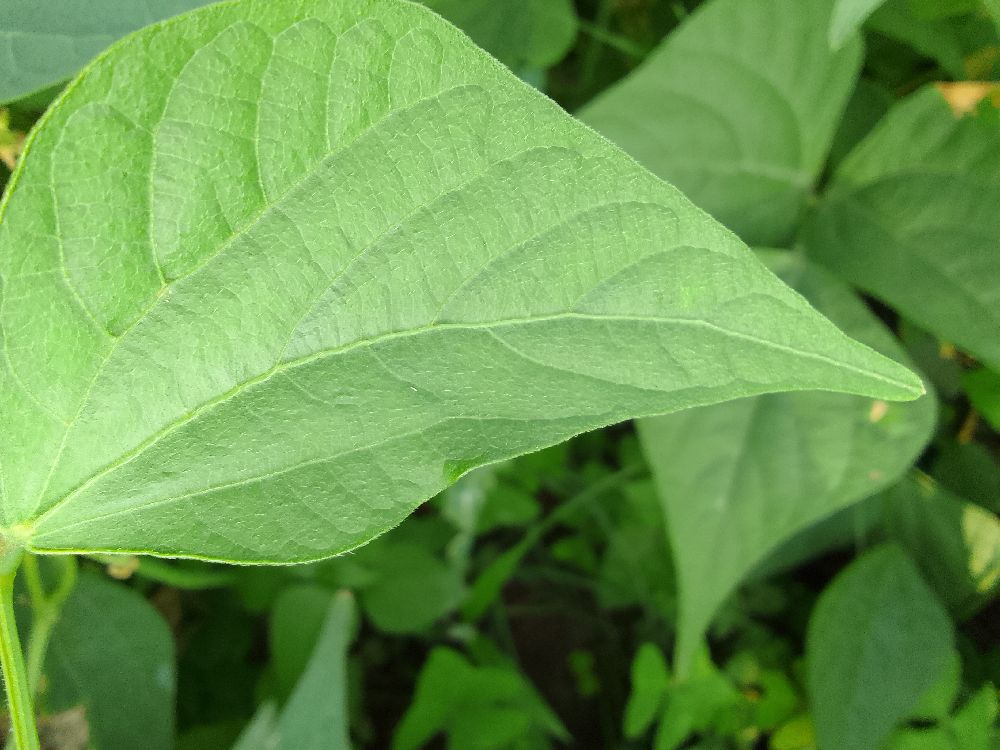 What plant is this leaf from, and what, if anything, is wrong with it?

common bean, healthy
